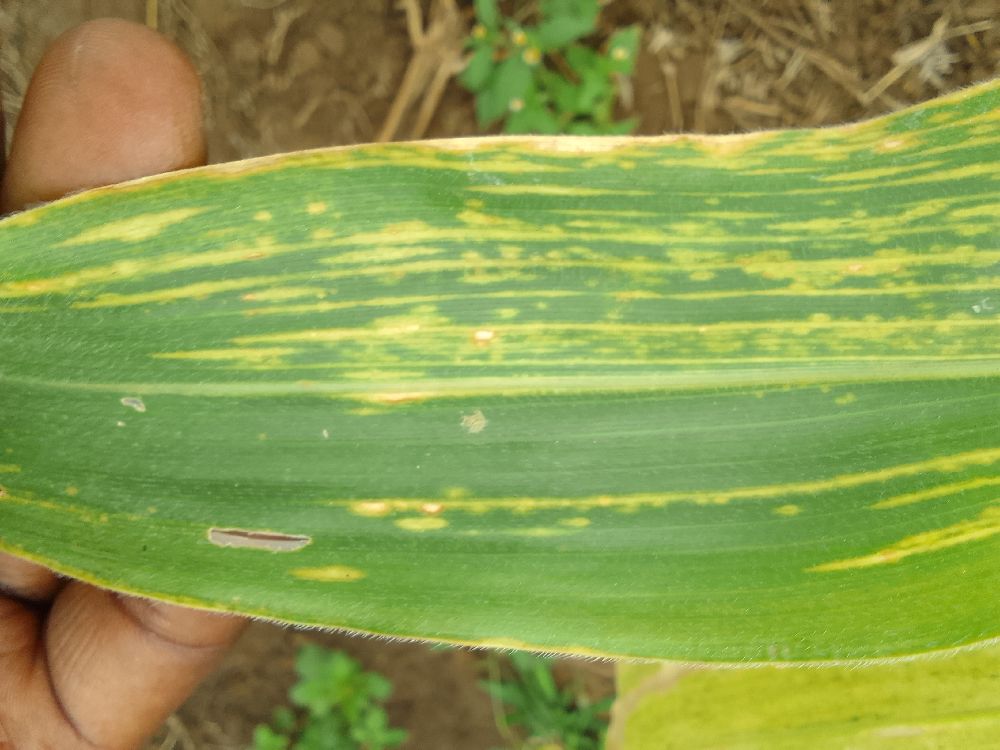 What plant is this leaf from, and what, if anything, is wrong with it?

maize, maize lethal necrosis
